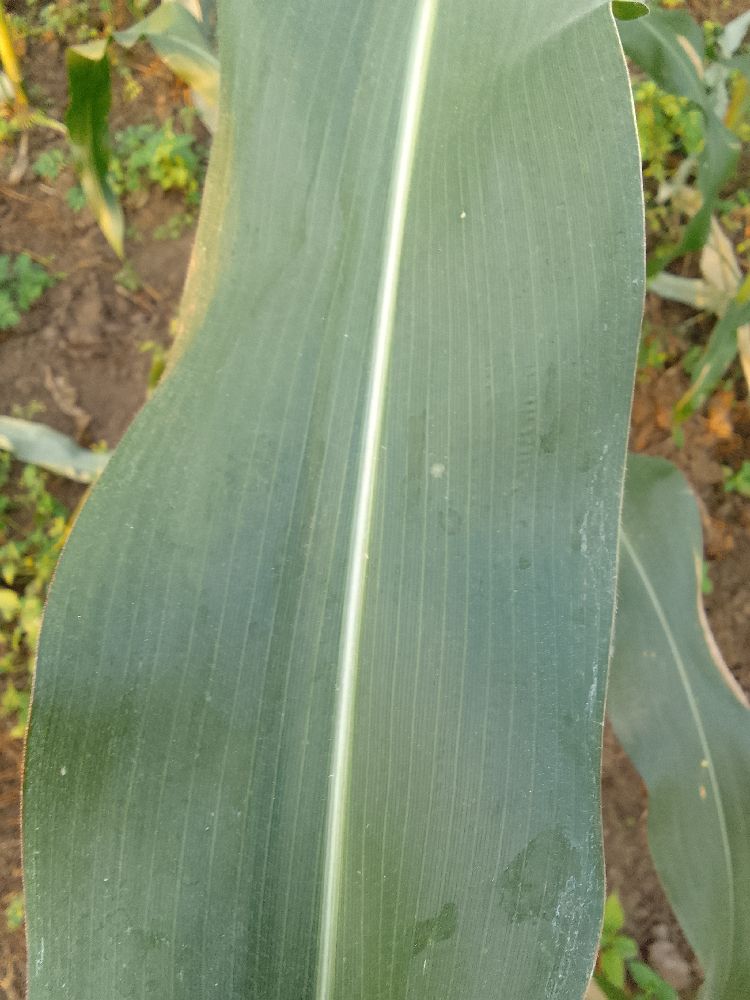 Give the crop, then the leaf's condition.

maize, healthy
